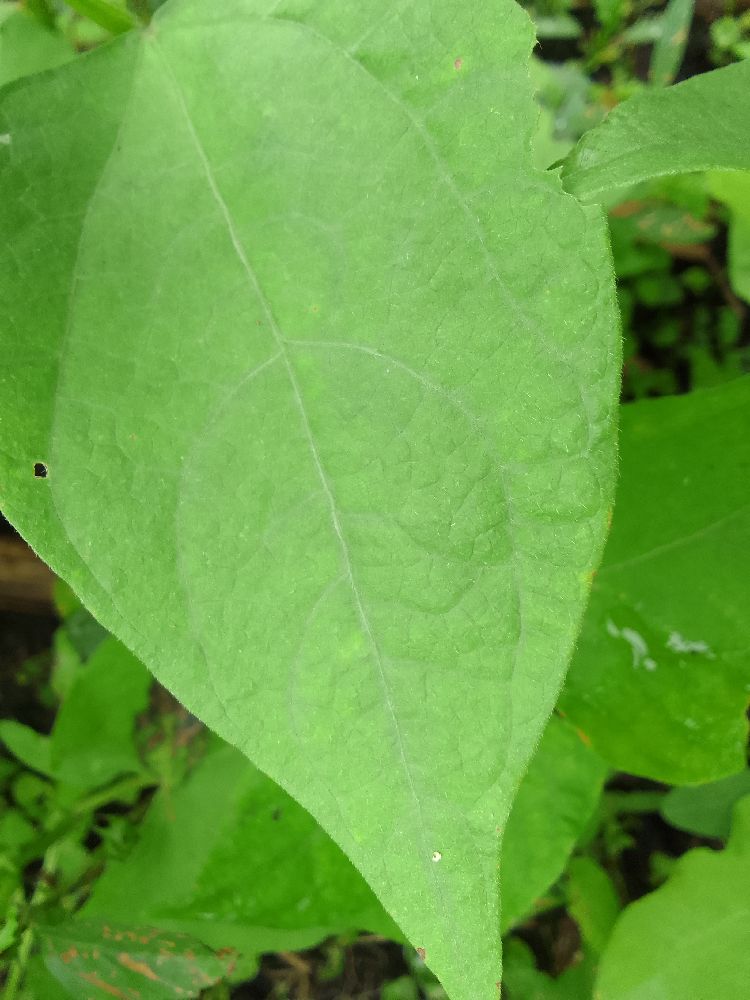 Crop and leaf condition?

common bean, healthy
